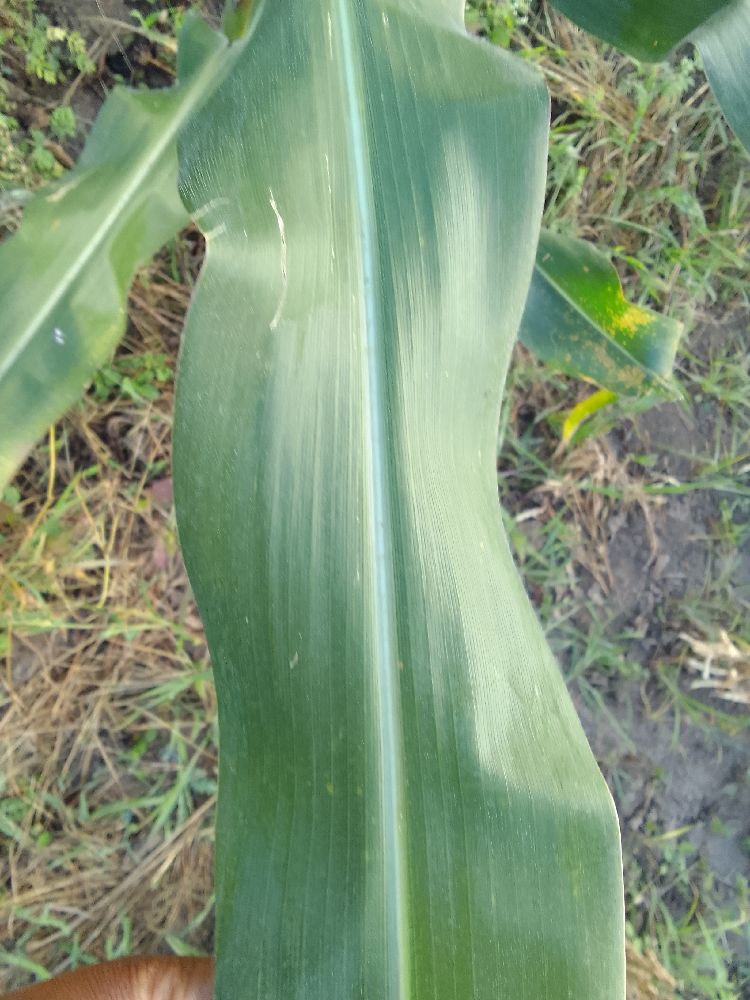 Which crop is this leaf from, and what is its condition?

maize, healthy
